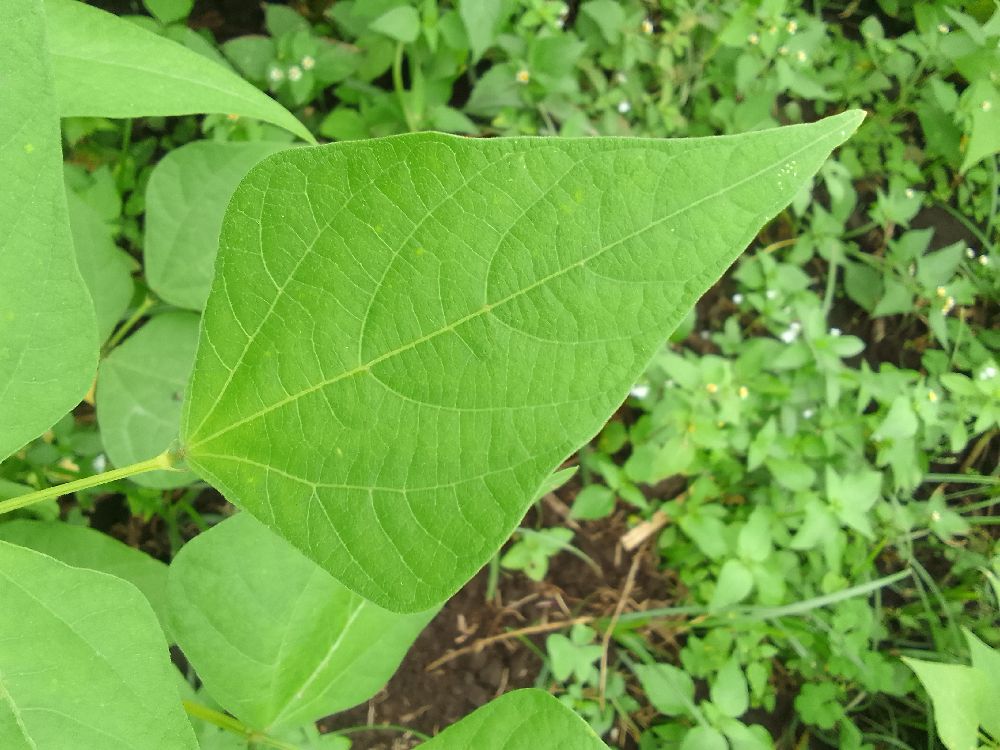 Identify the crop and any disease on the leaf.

common bean, healthy
